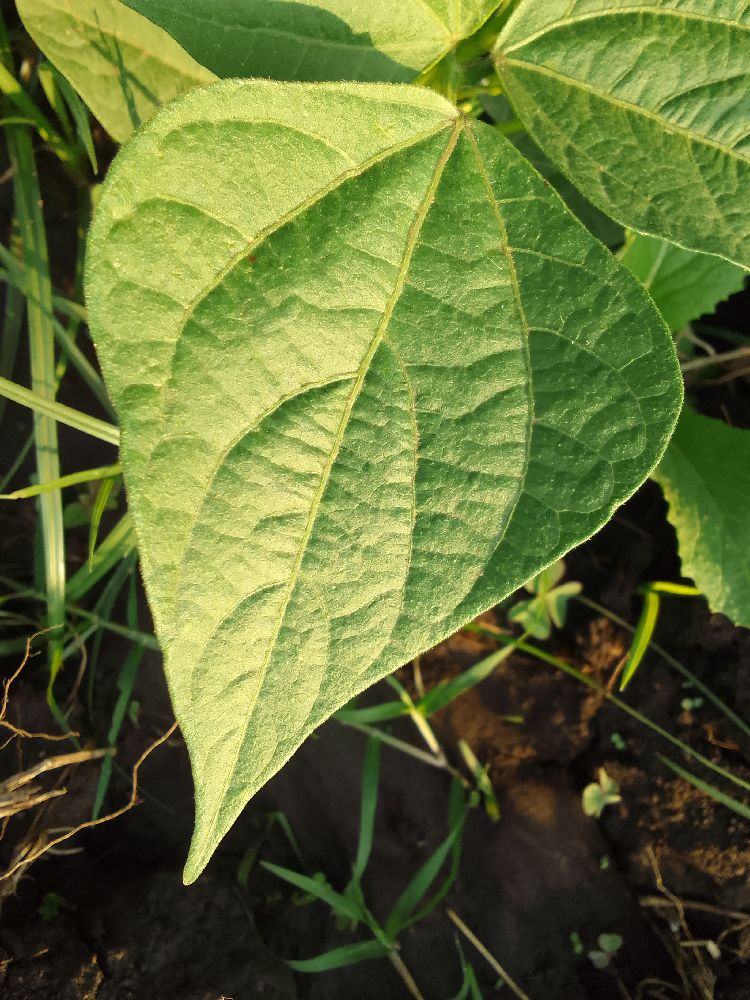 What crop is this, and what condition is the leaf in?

common bean, healthy
